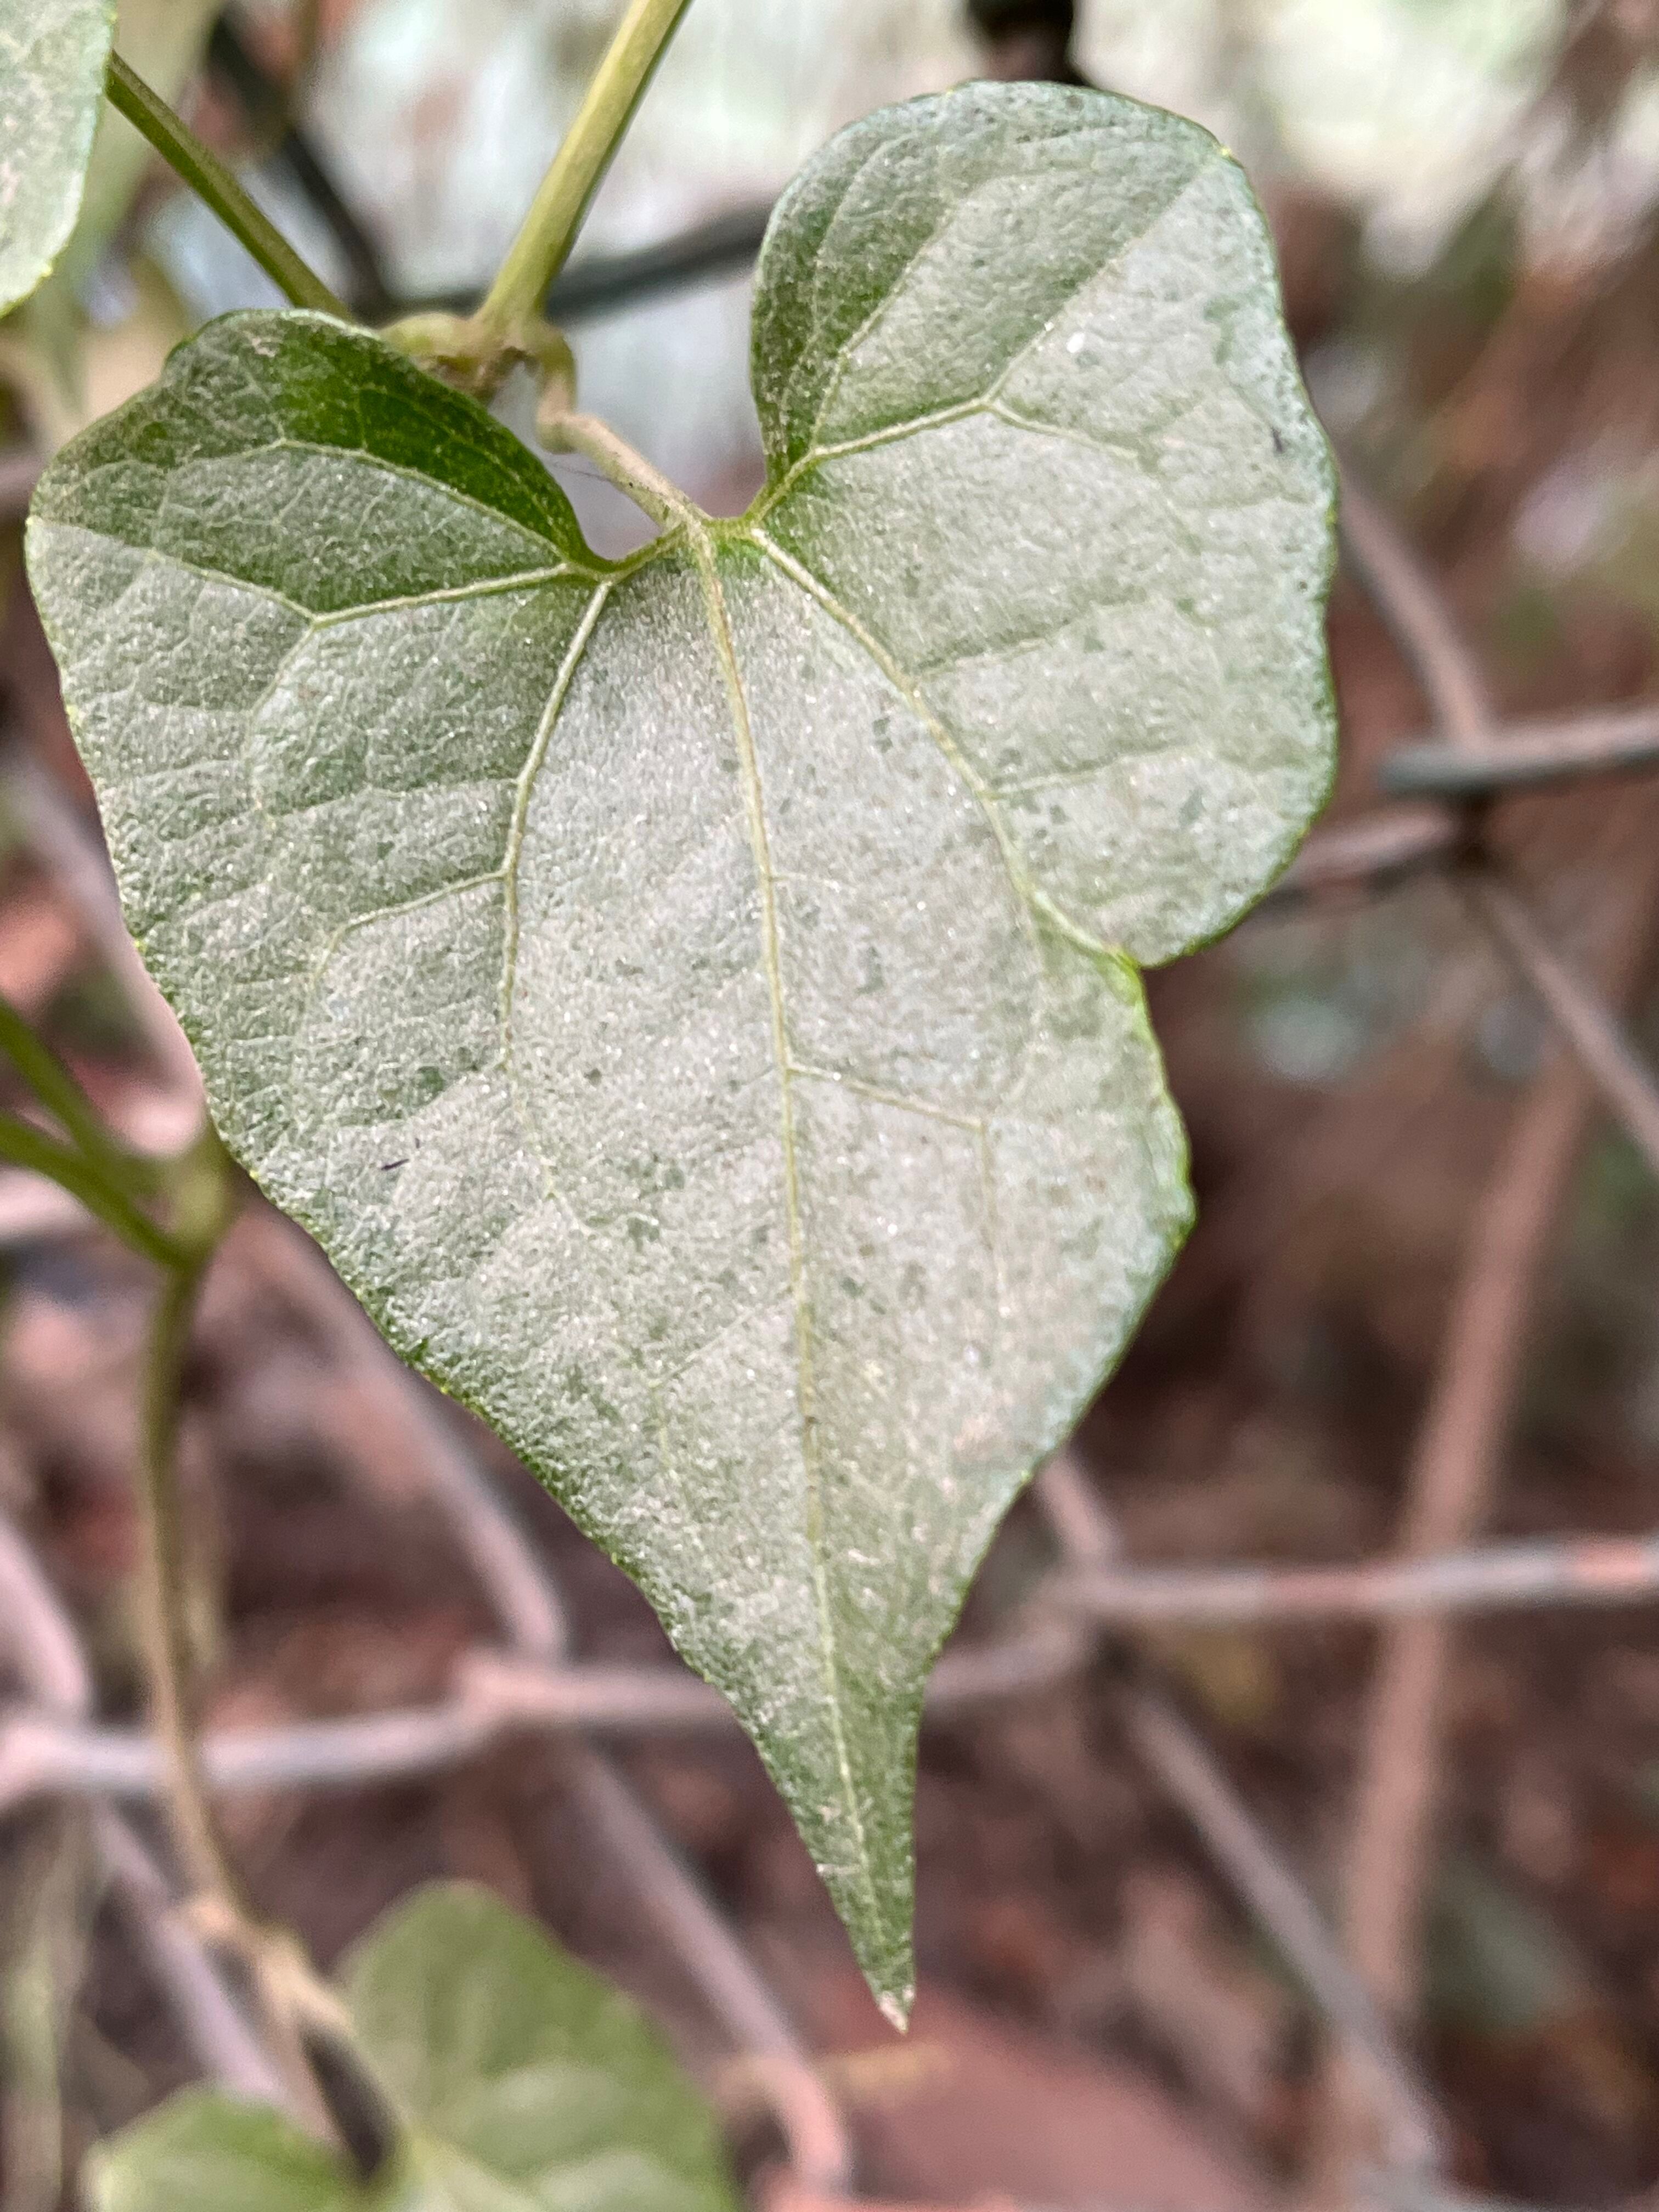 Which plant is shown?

bitter vine
